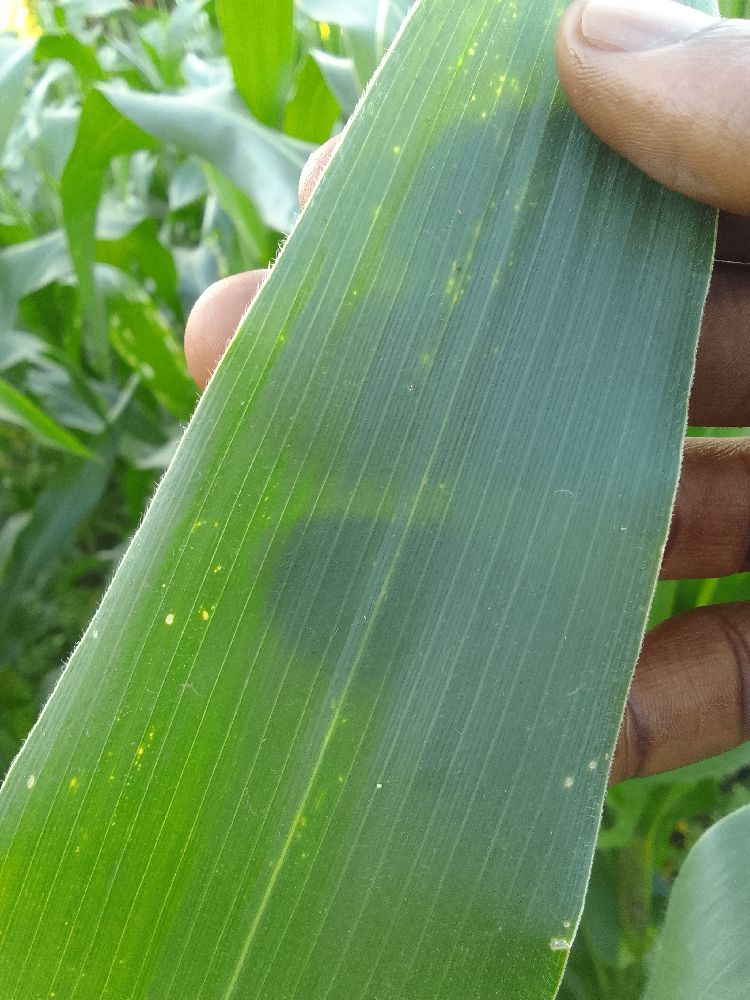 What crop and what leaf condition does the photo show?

maize, healthy
